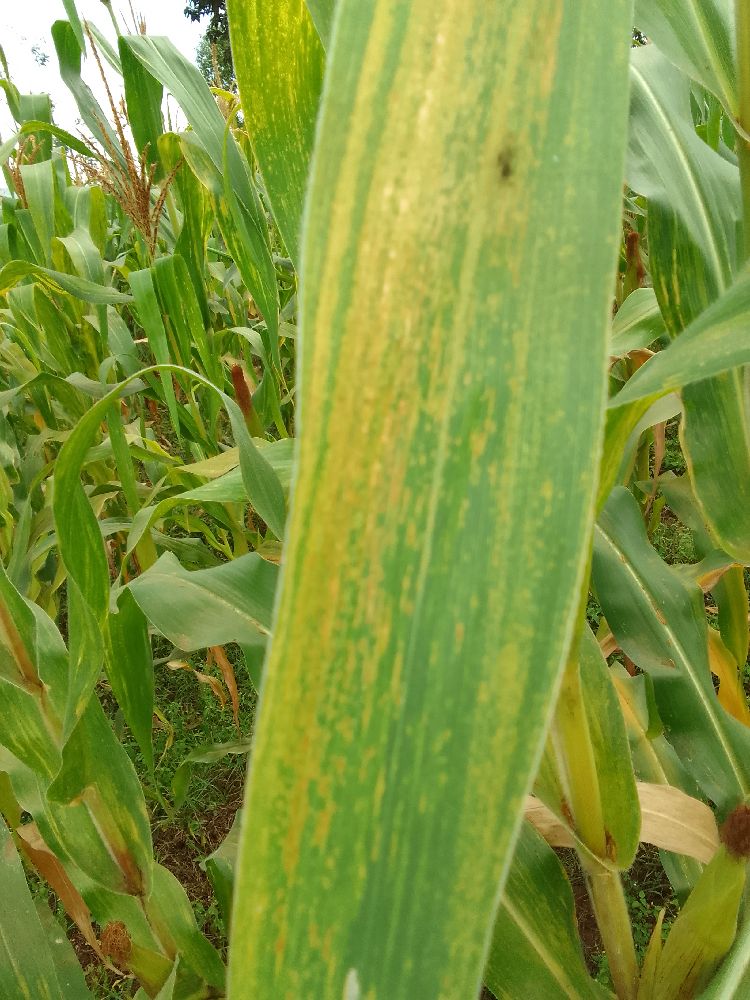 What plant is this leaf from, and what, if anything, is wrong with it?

maize, maize lethal necrosis
